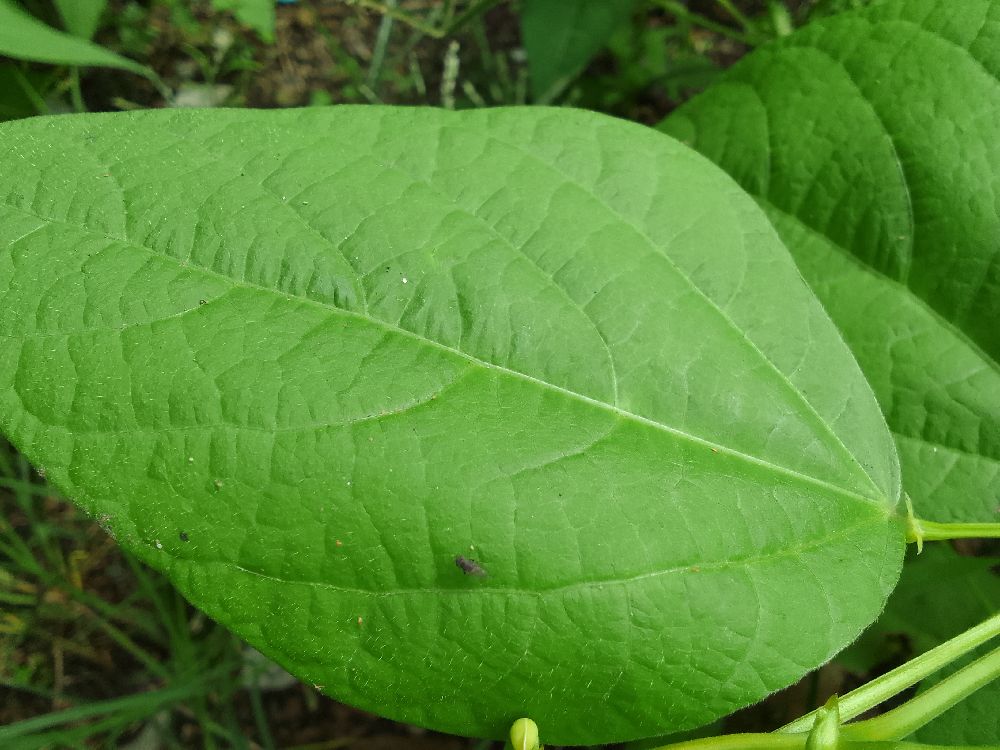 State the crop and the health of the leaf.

common bean, healthy
